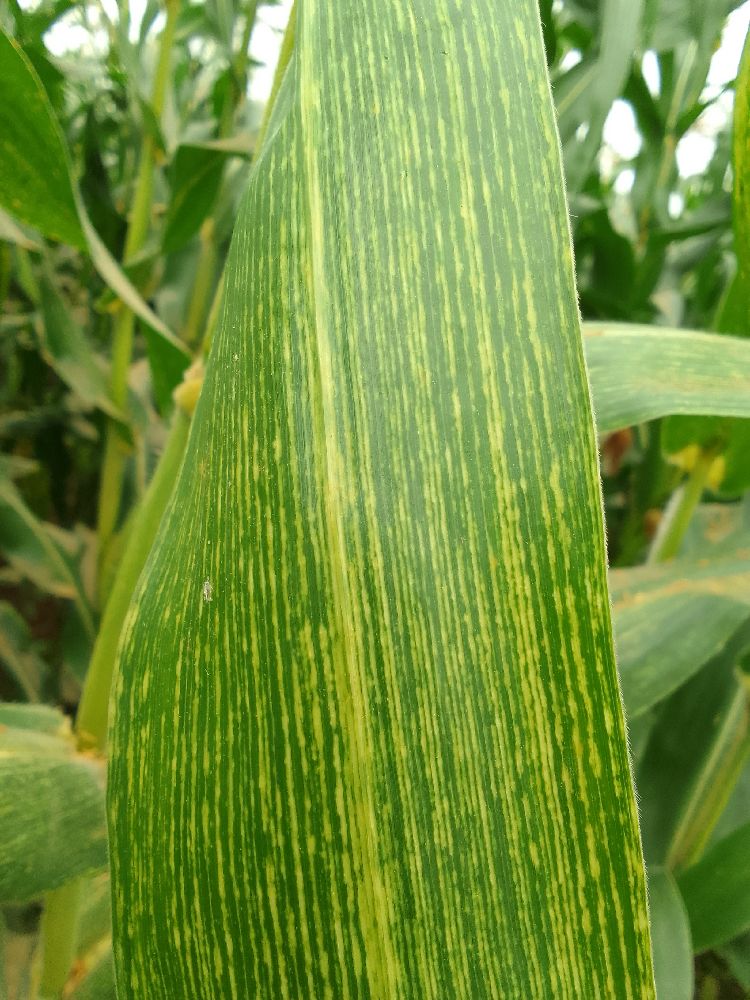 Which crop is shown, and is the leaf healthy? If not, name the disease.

maize, maize streak virus
